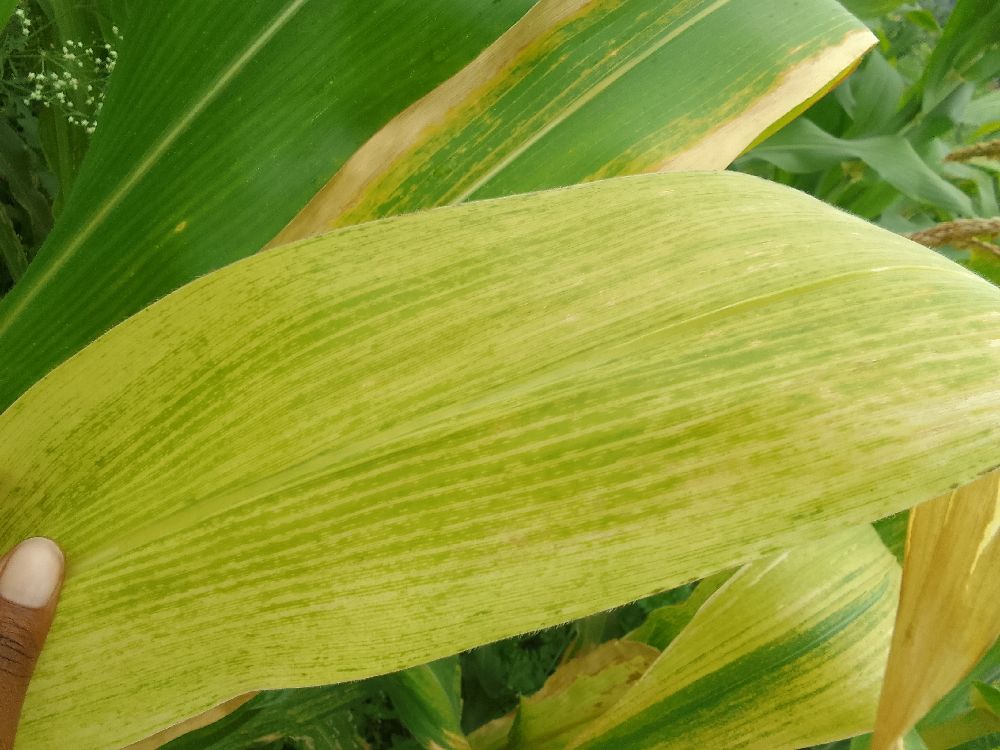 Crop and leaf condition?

maize, maize lethal necrosis
